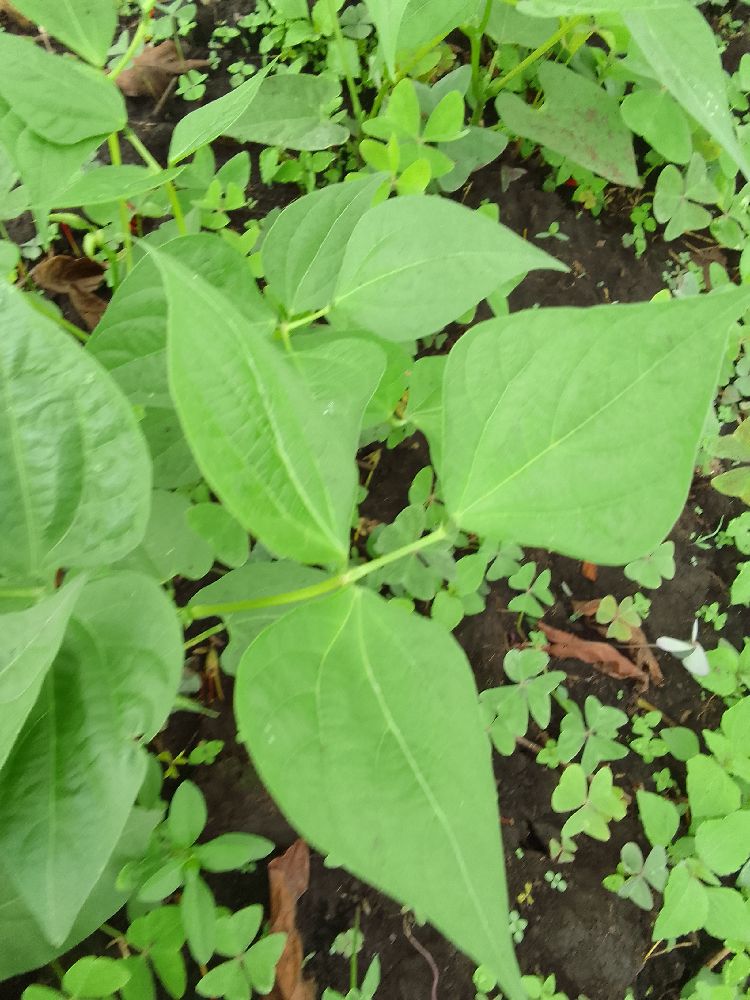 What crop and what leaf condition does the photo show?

common bean, healthy
